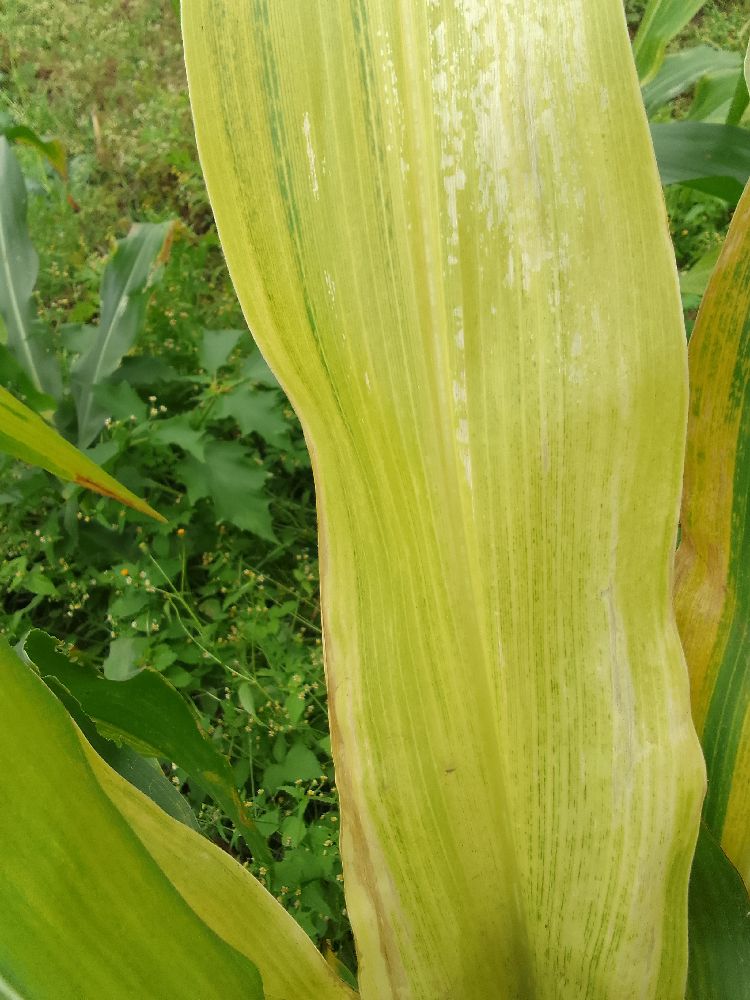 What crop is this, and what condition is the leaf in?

maize, maize lethal necrosis
